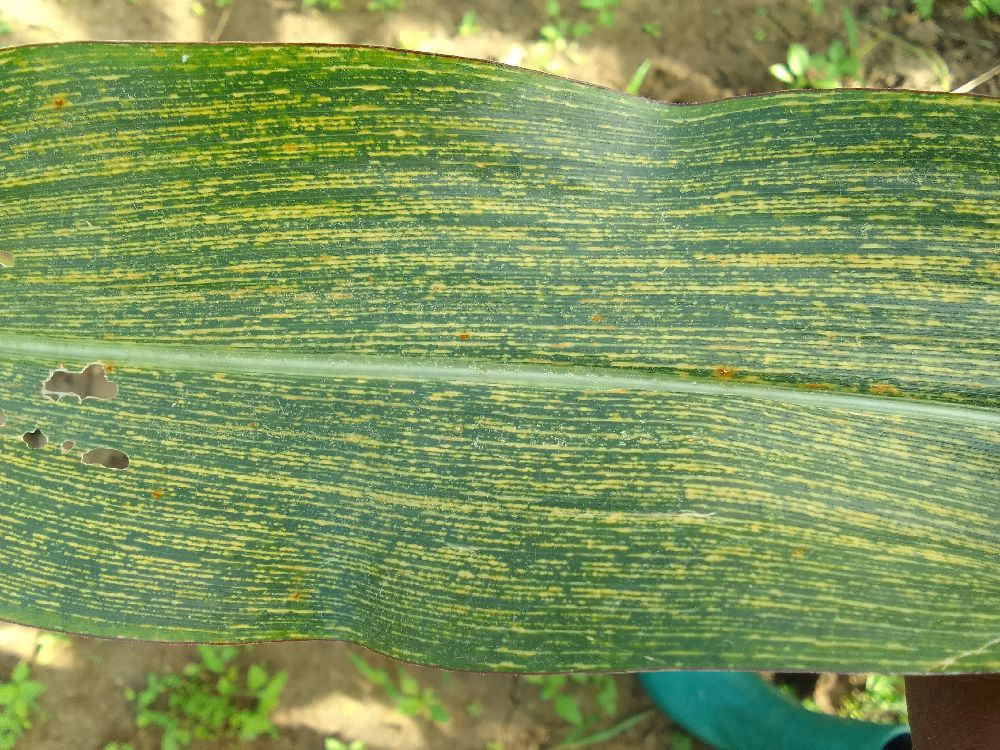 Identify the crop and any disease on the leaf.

maize, maize streak virus
